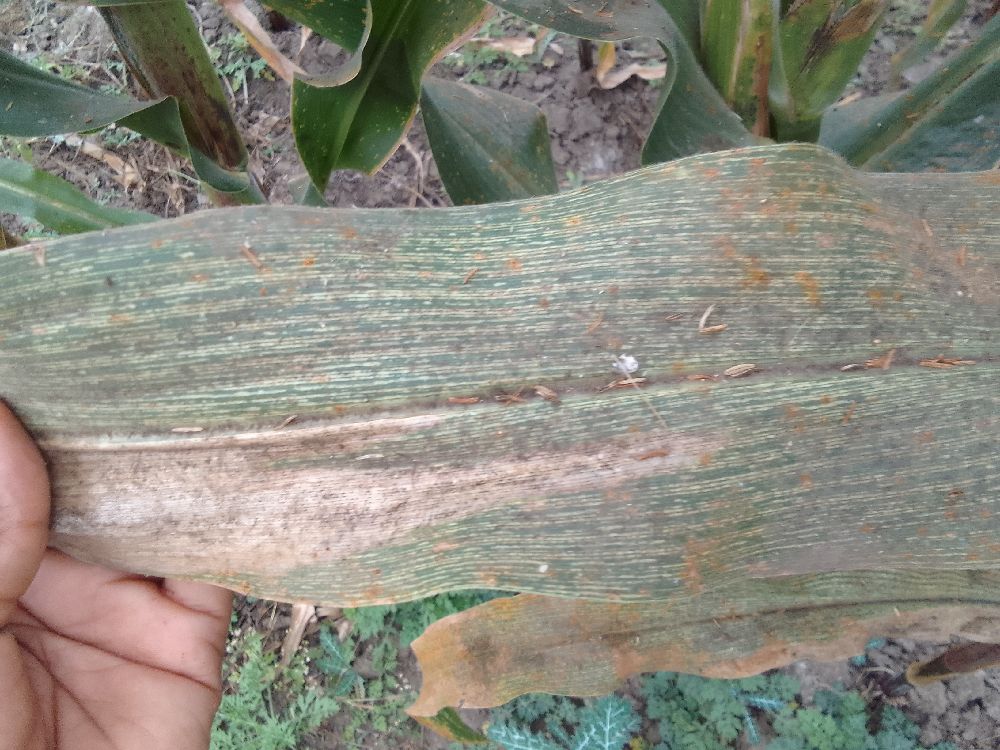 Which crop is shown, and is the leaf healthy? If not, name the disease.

maize, maize streak virus
